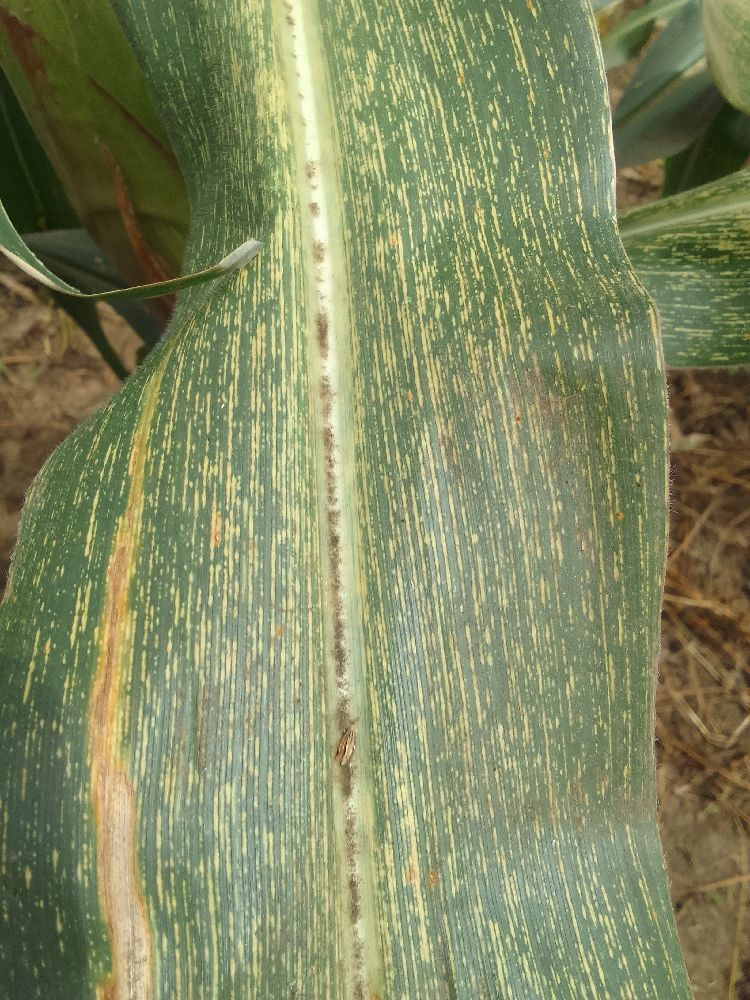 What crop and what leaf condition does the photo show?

maize, maize streak virus
